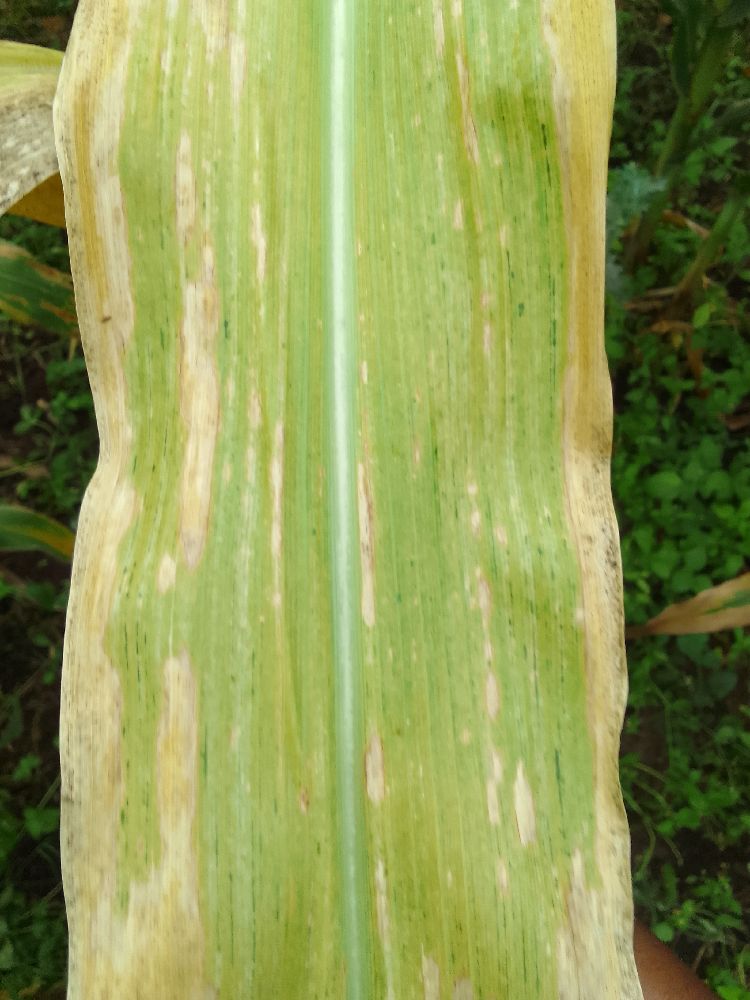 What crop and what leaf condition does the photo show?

maize, maize lethal necrosis
